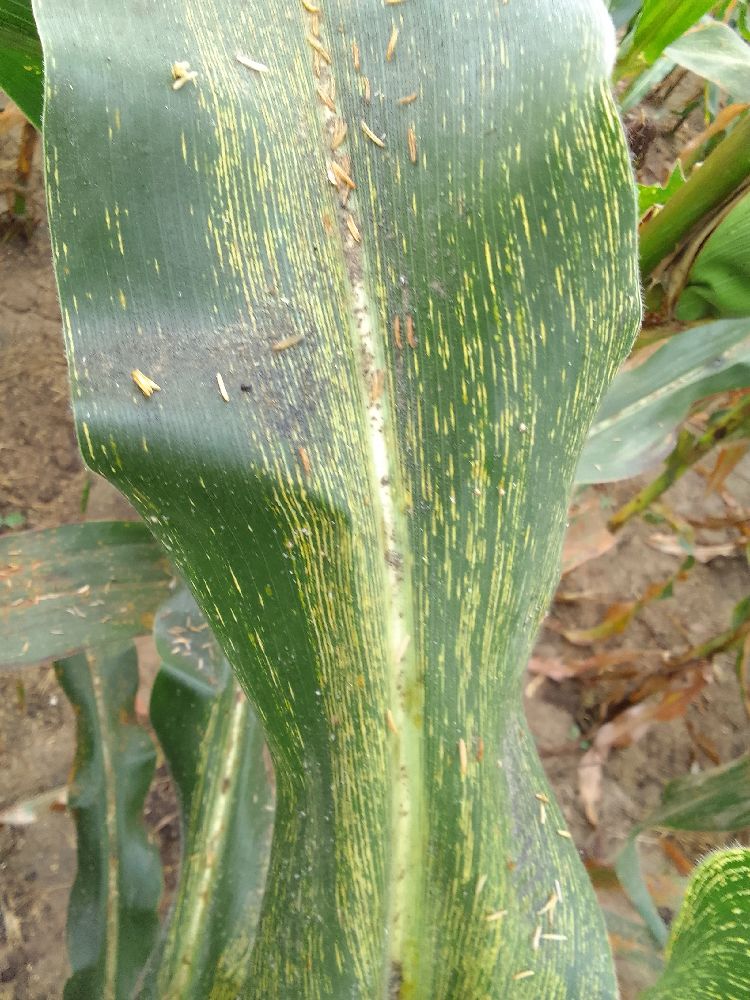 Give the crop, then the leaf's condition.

maize, maize streak virus
